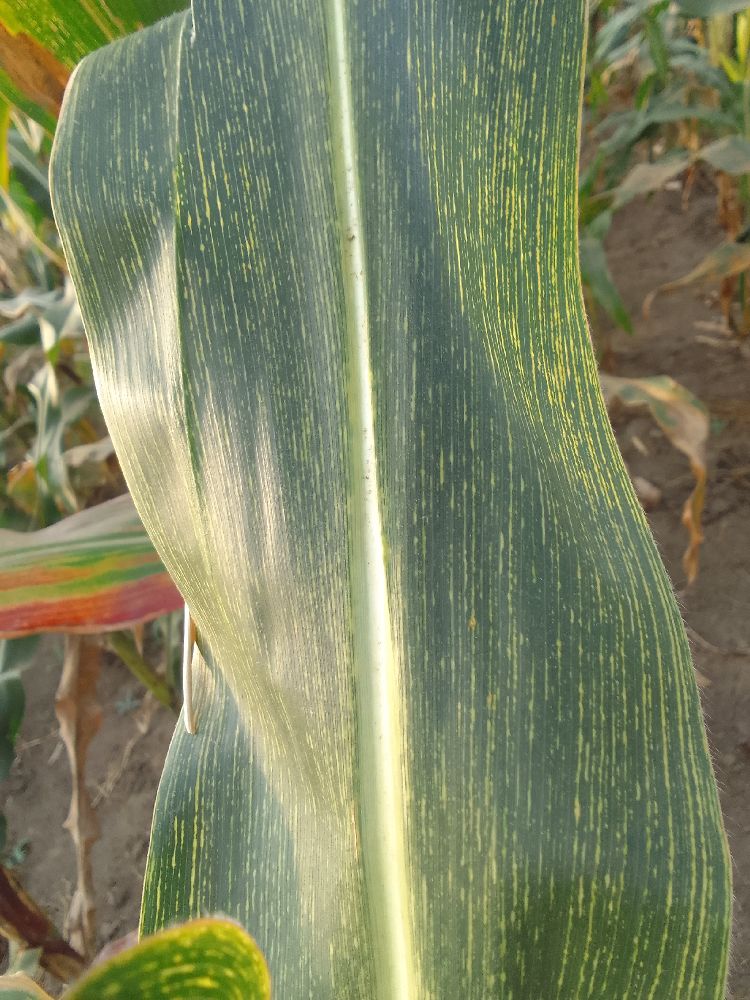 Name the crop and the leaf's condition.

maize, maize streak virus
